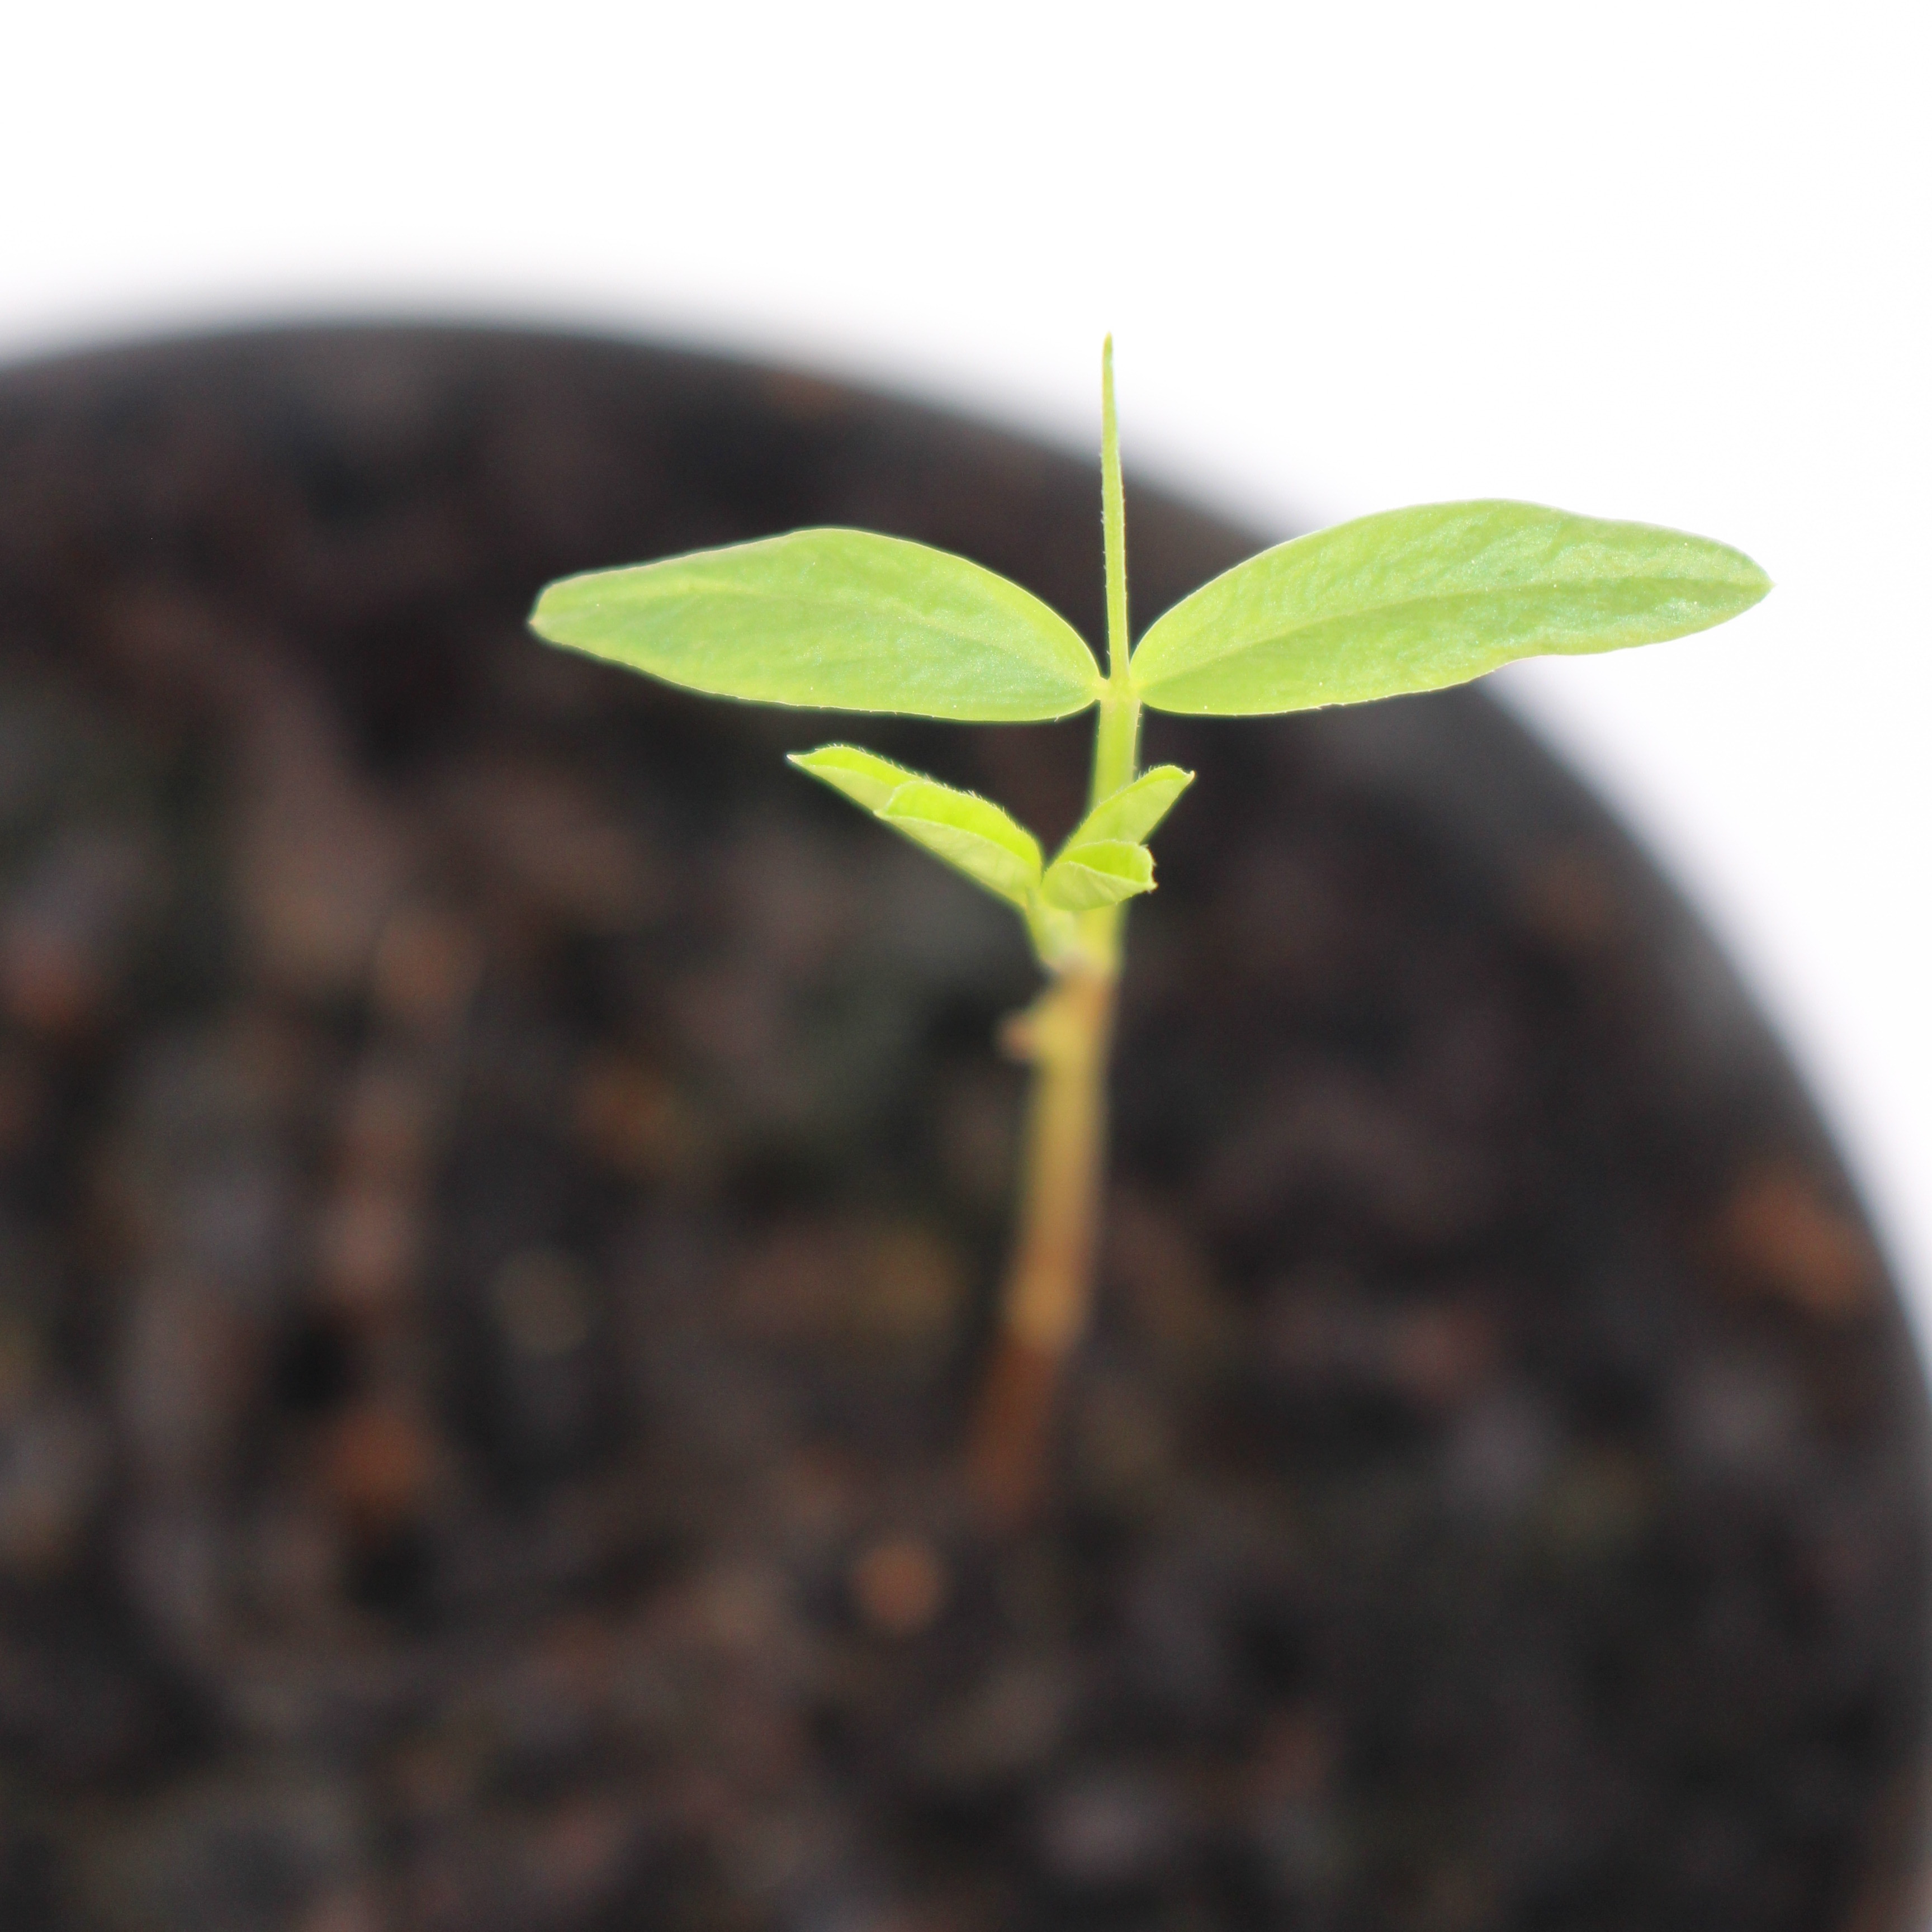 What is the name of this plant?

Vicia sativa
